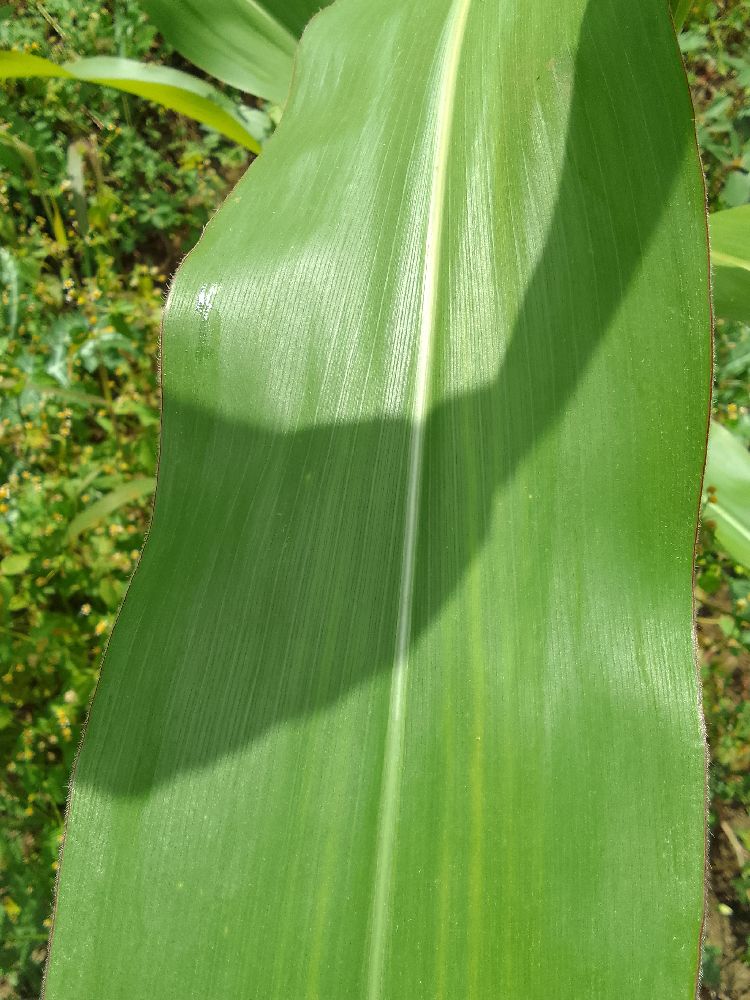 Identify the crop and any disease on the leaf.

maize, healthy
